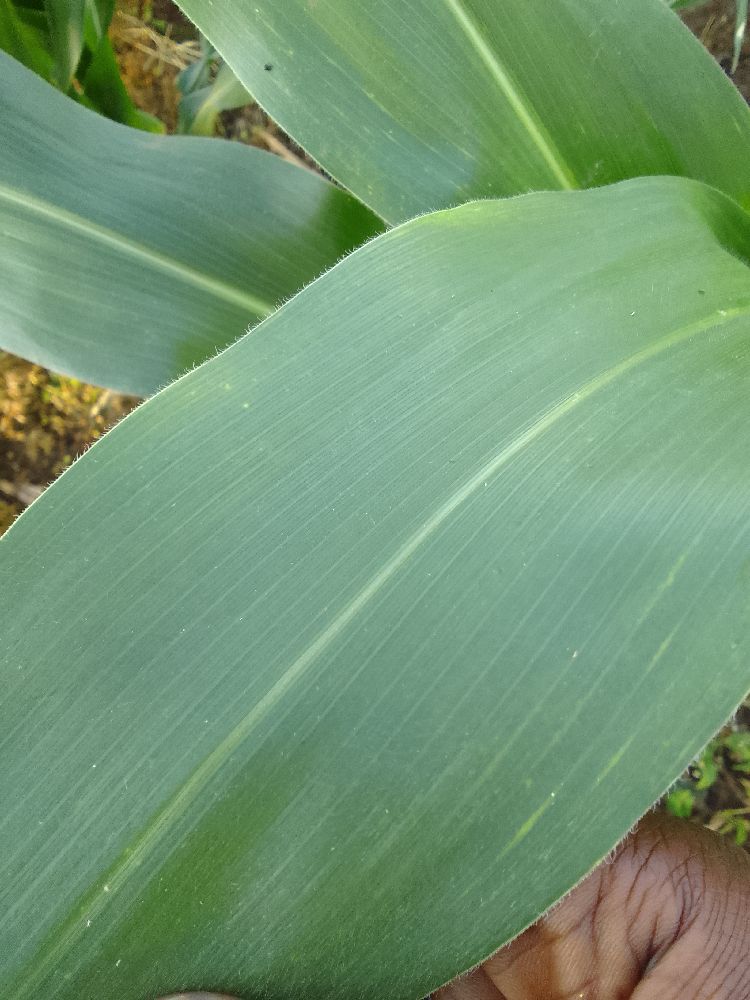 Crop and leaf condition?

maize, healthy
